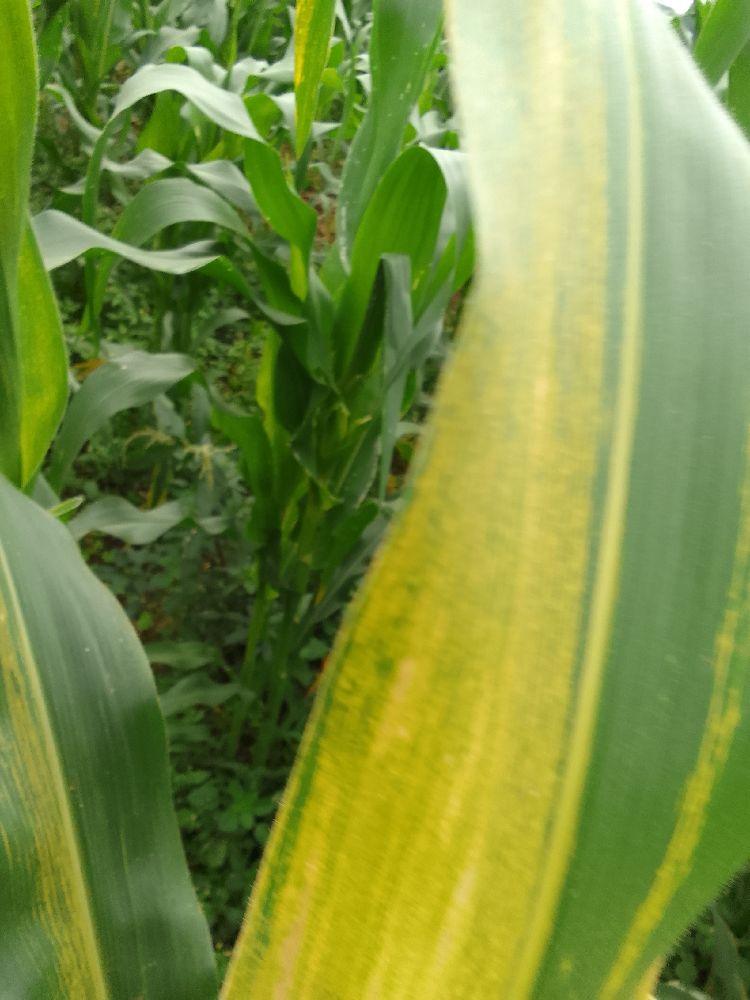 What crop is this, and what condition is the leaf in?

maize, maize lethal necrosis
